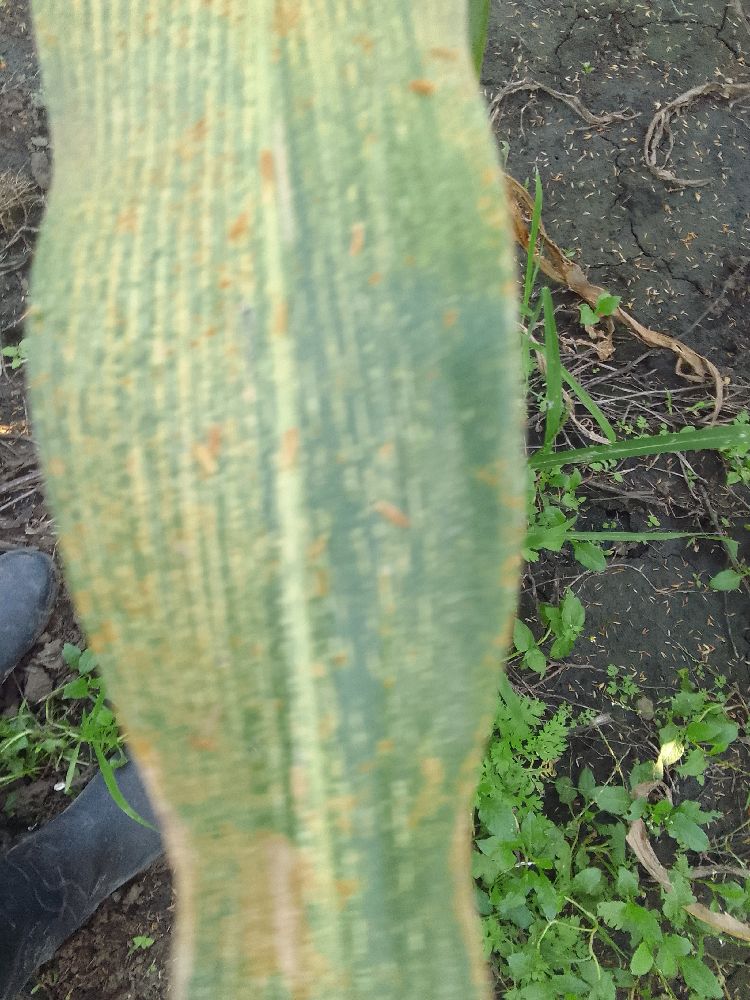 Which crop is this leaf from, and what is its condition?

maize, maize streak virus
